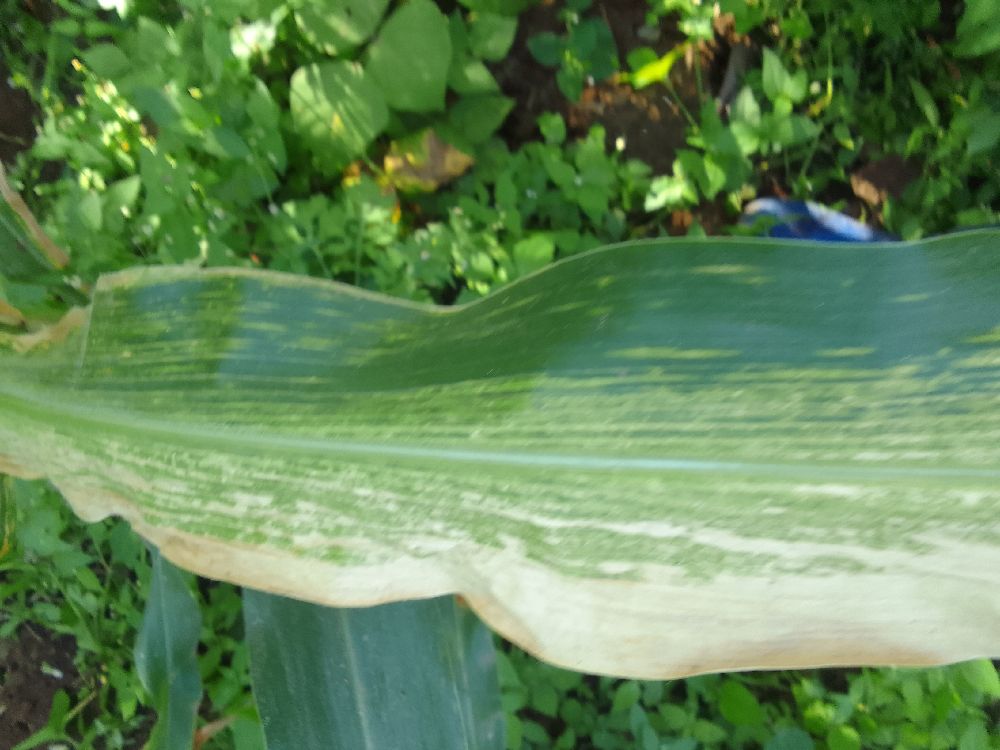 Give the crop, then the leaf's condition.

maize, maize lethal necrosis
